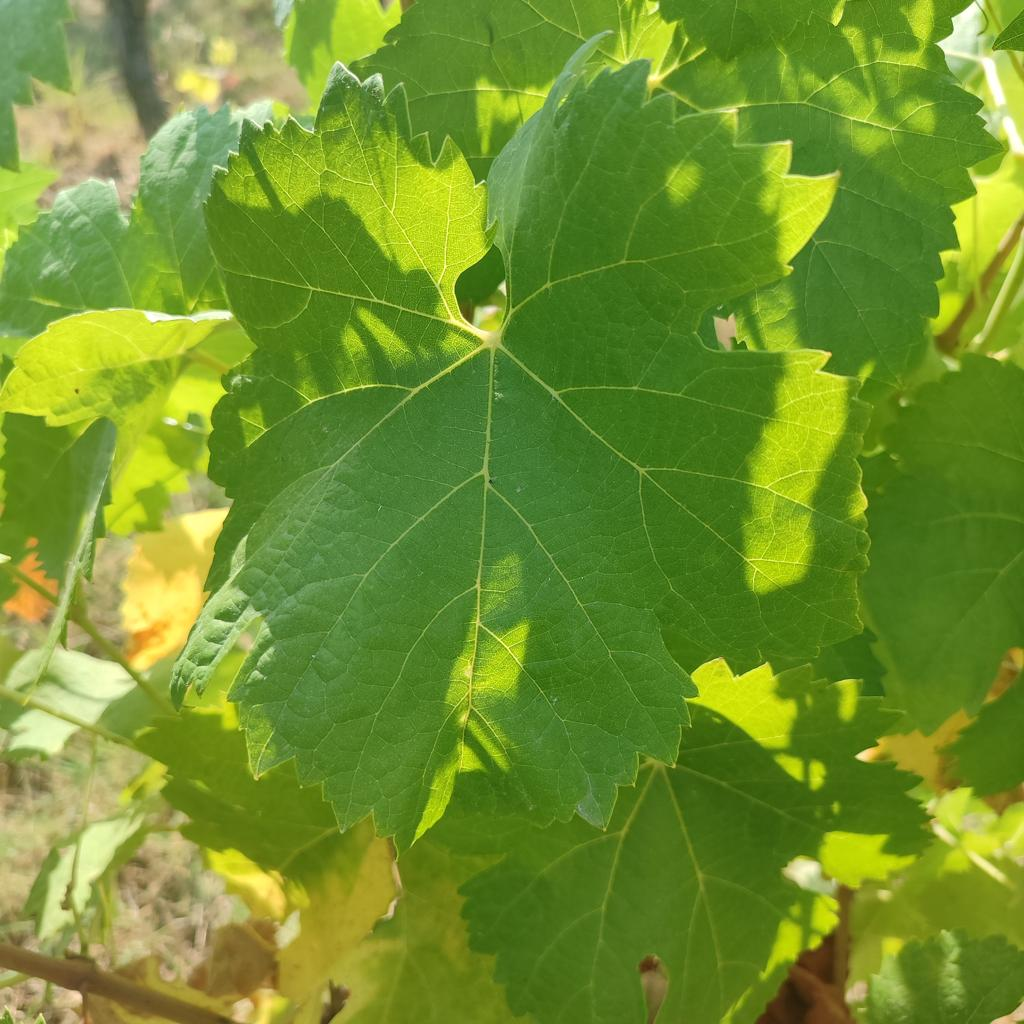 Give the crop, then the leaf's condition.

grapevine, healthy
